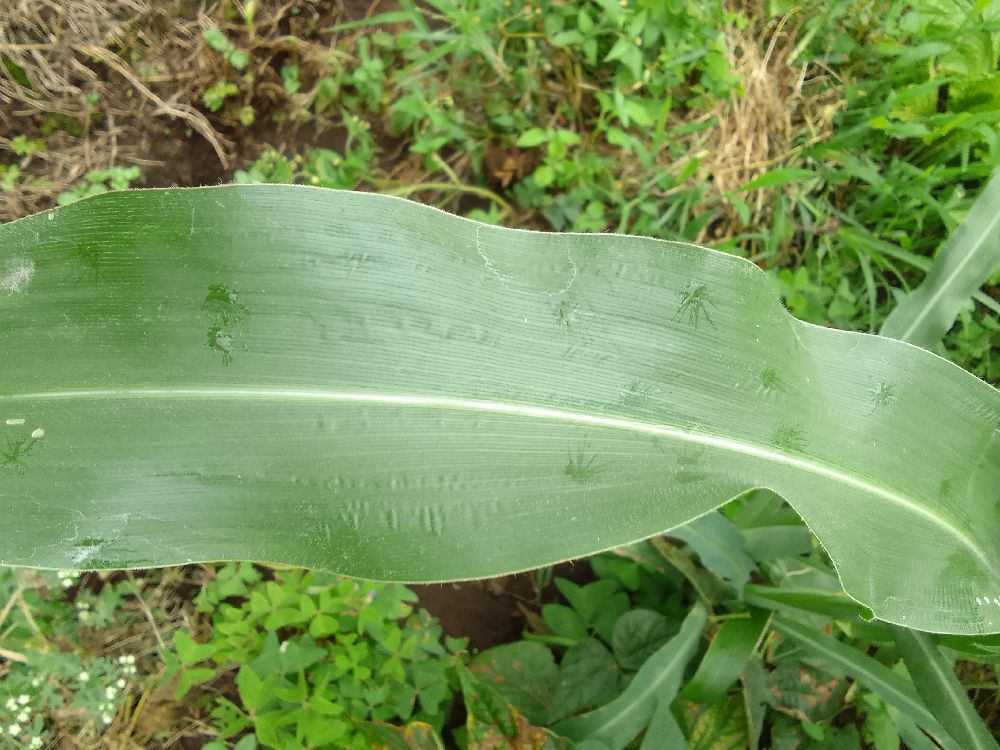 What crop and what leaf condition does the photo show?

maize, healthy
